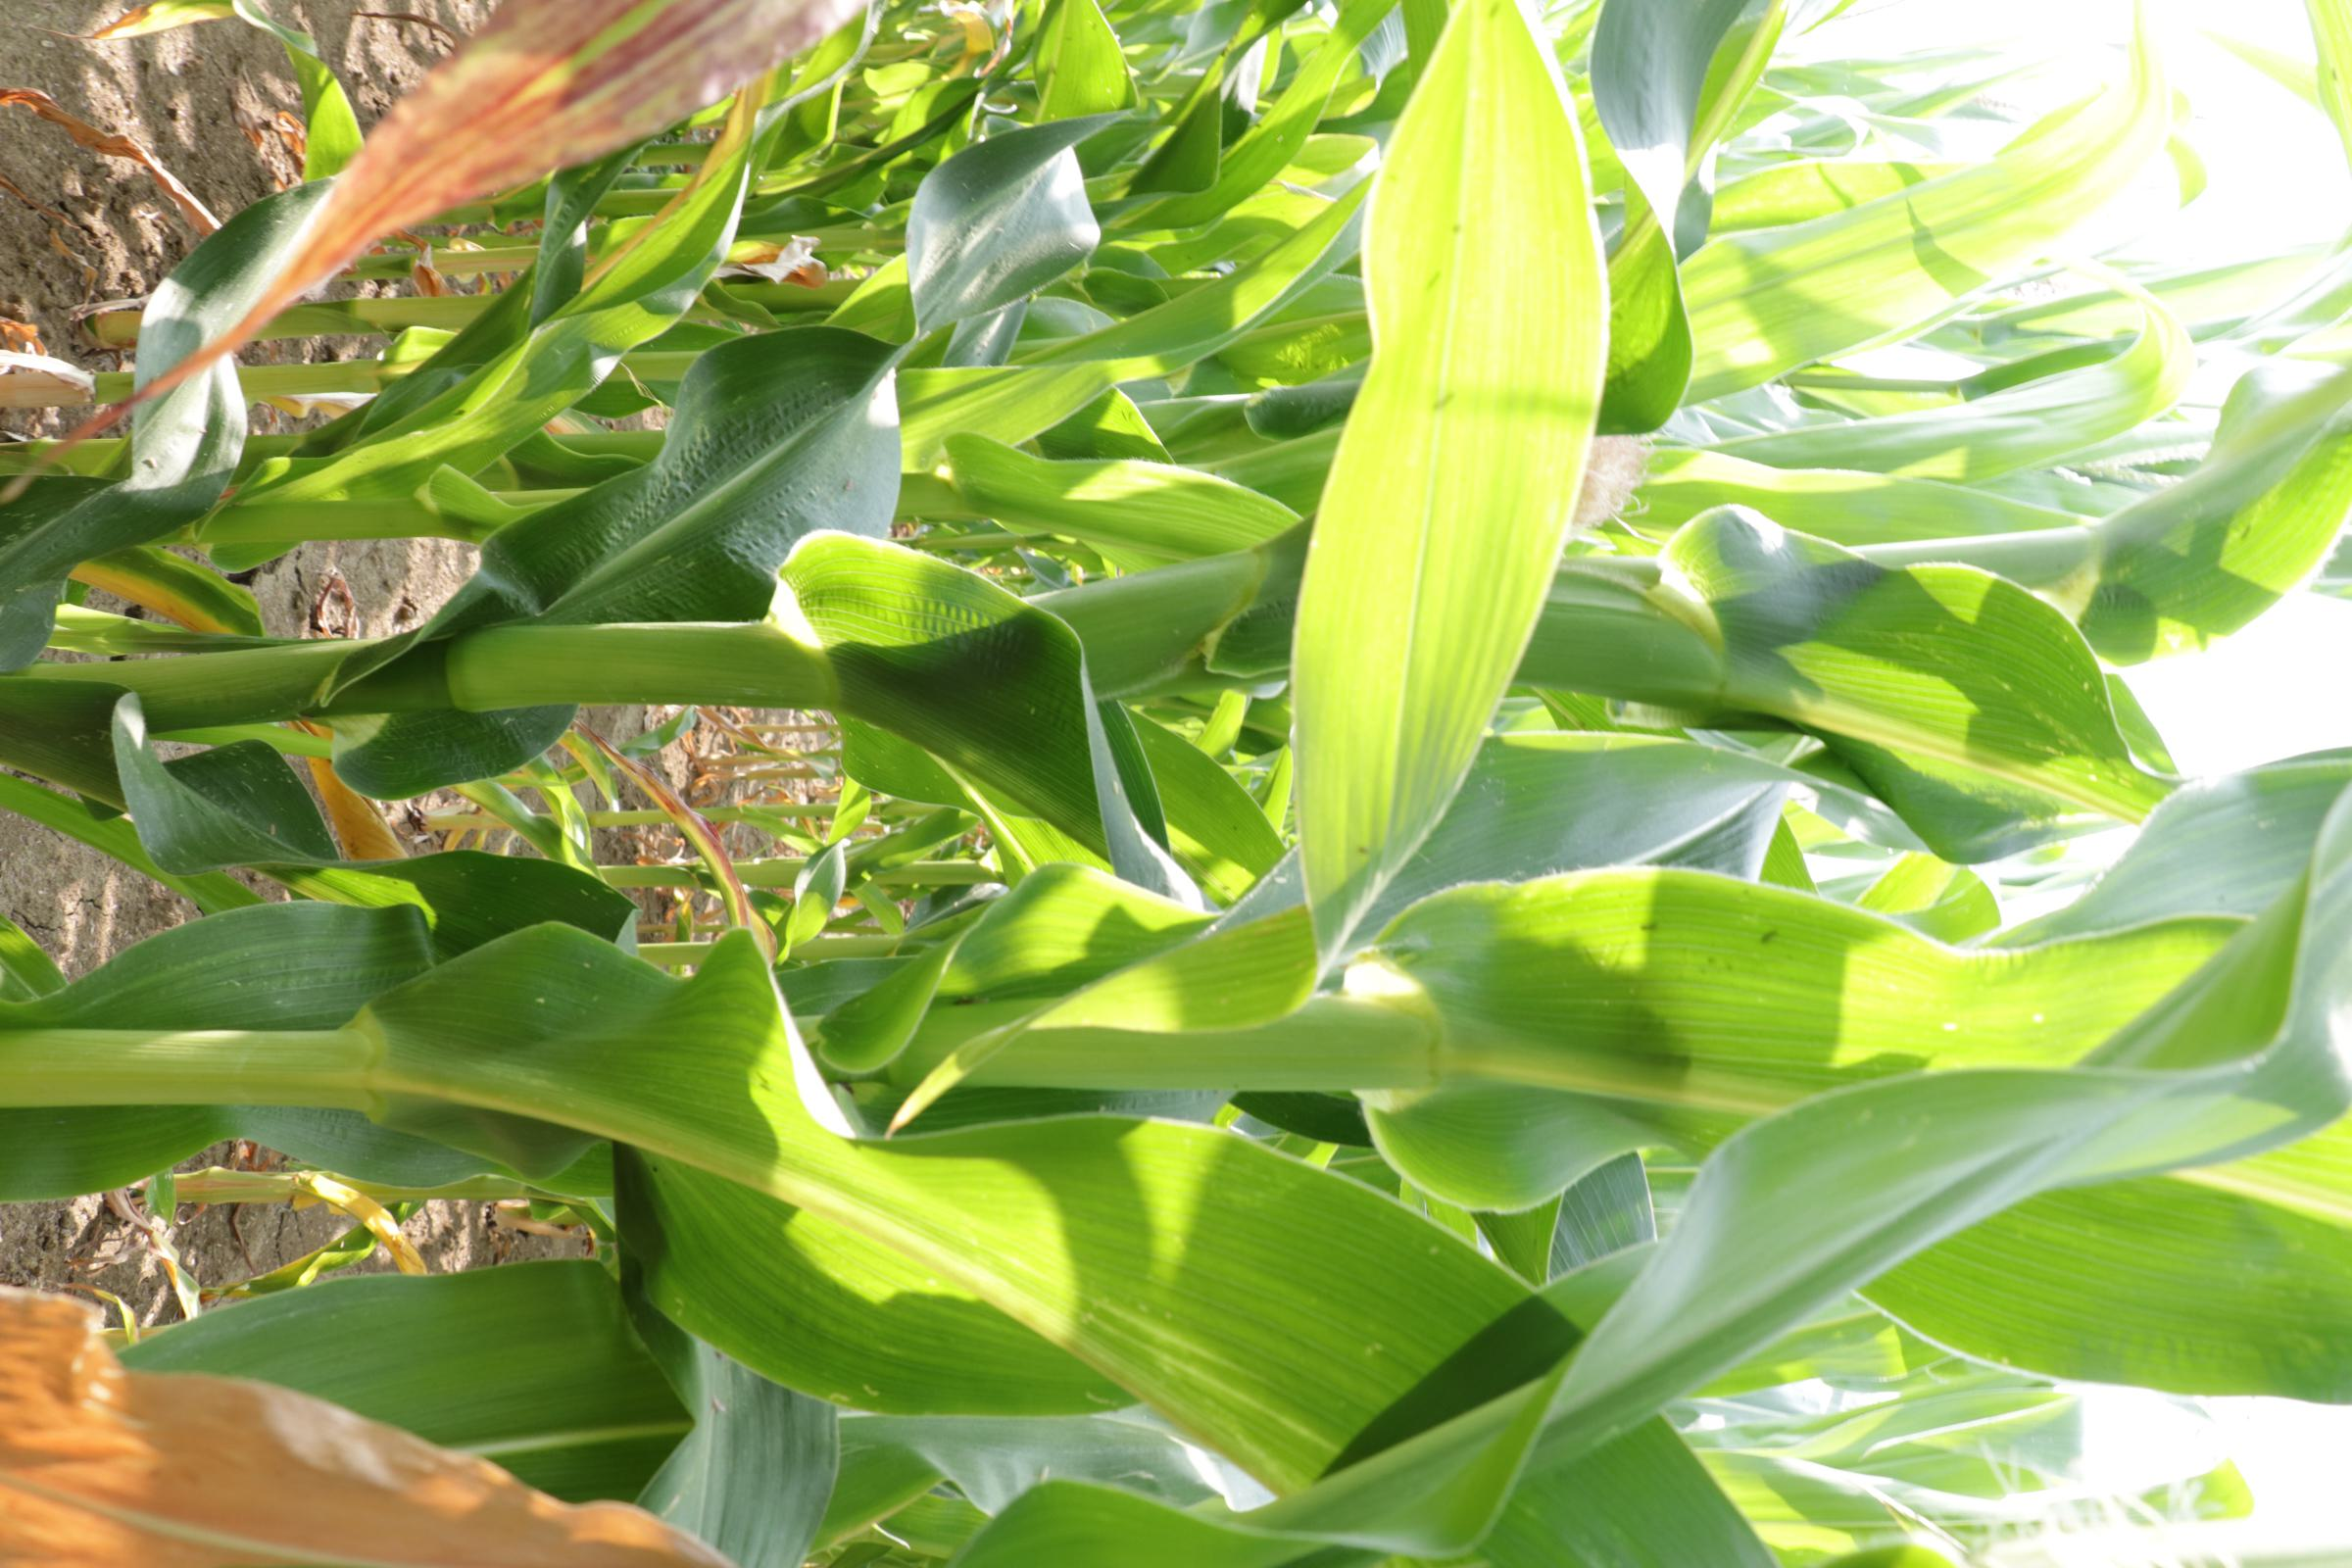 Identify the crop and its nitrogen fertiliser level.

maize, reduced nitrogen fertilisation
